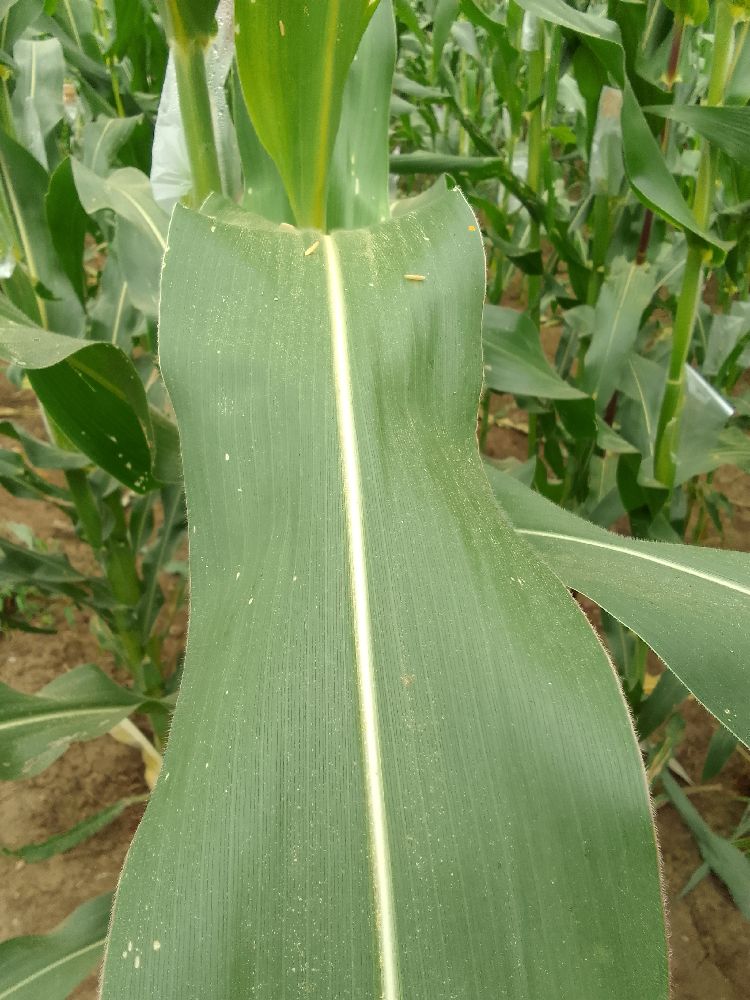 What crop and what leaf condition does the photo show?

maize, healthy
